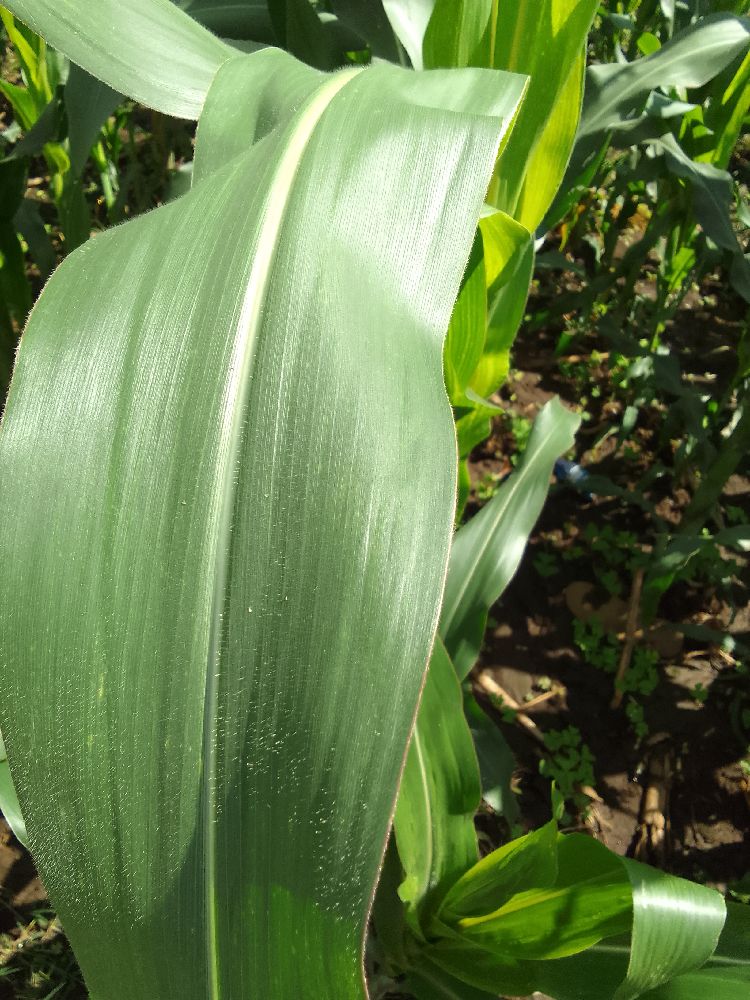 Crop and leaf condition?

maize, healthy
